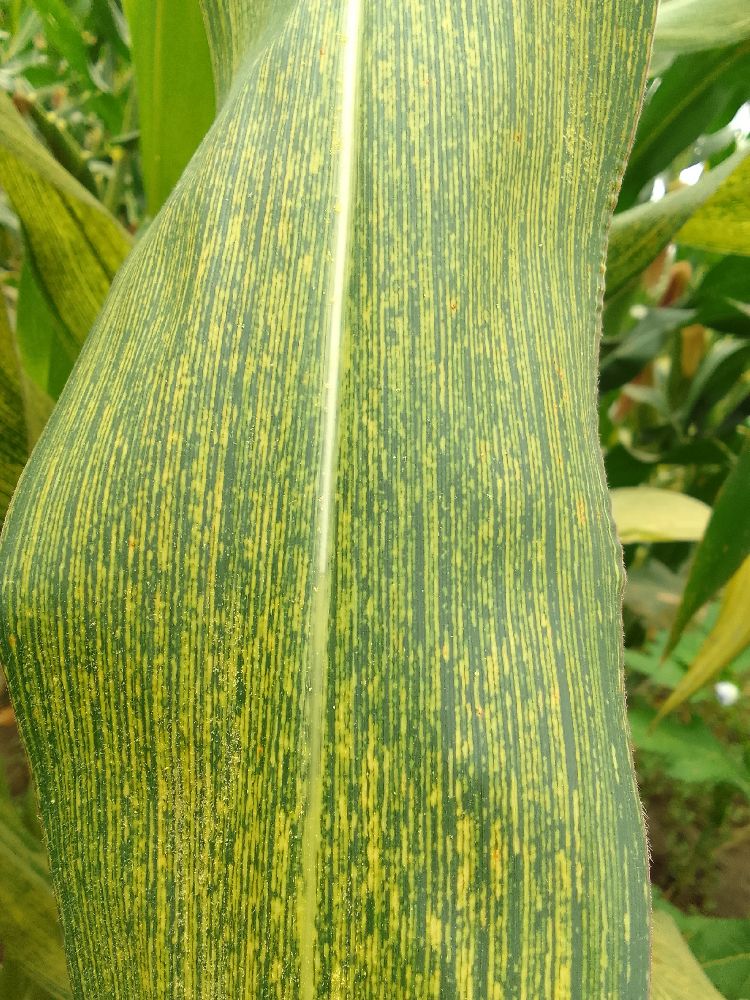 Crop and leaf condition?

maize, maize streak virus
